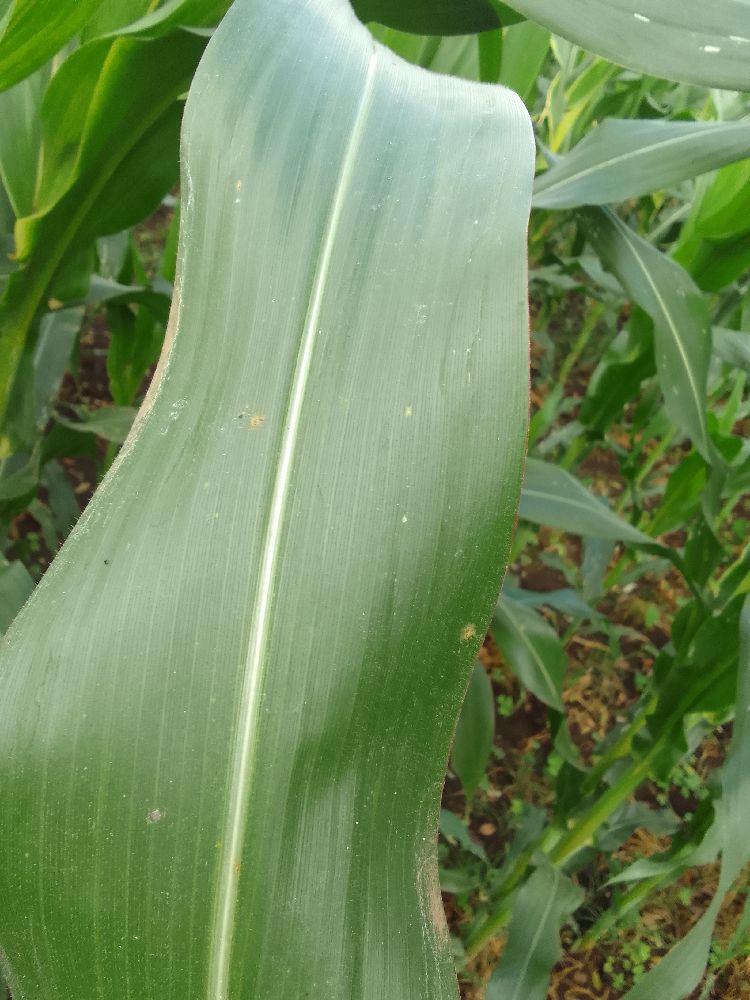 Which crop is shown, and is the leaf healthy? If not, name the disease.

maize, healthy
